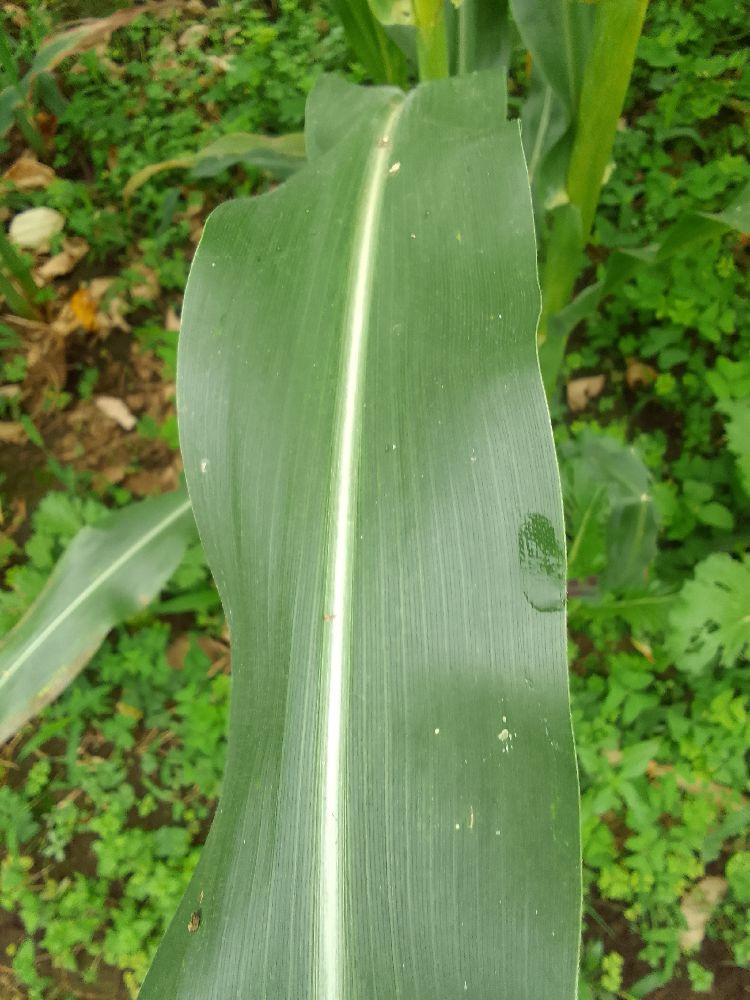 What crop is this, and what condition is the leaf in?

maize, healthy
